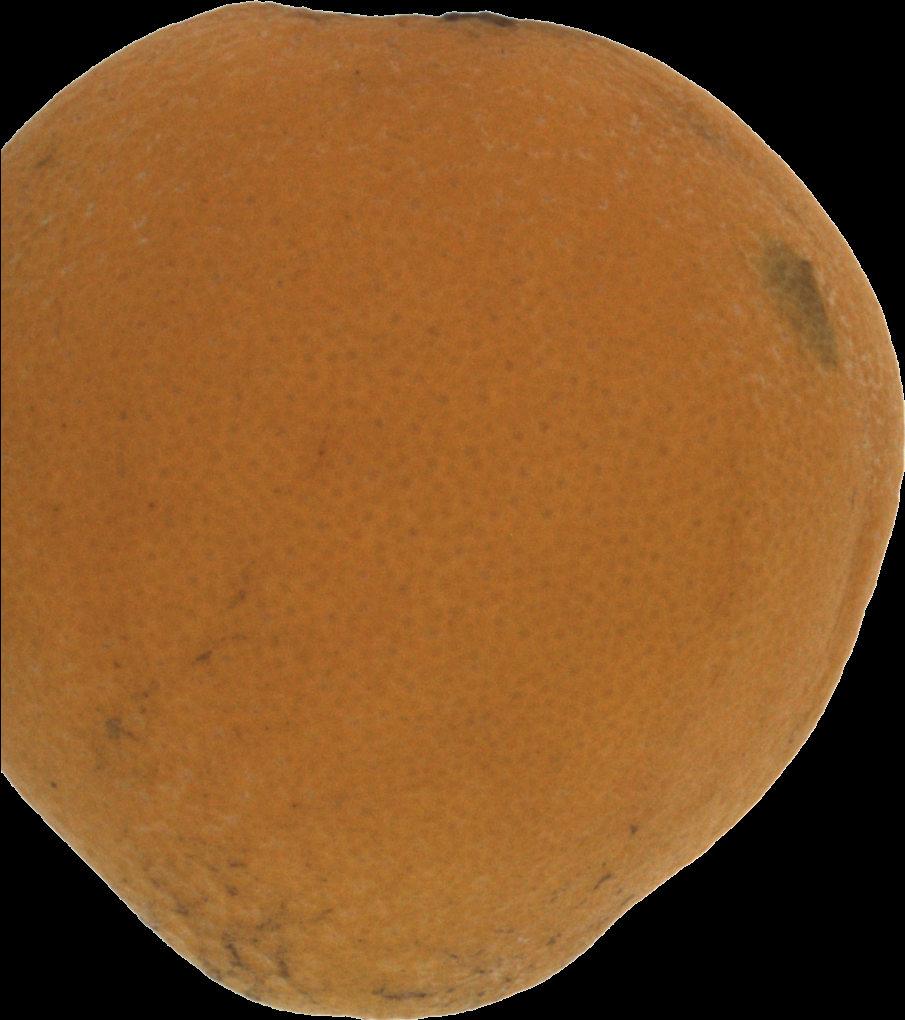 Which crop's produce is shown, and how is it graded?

orange, bad
